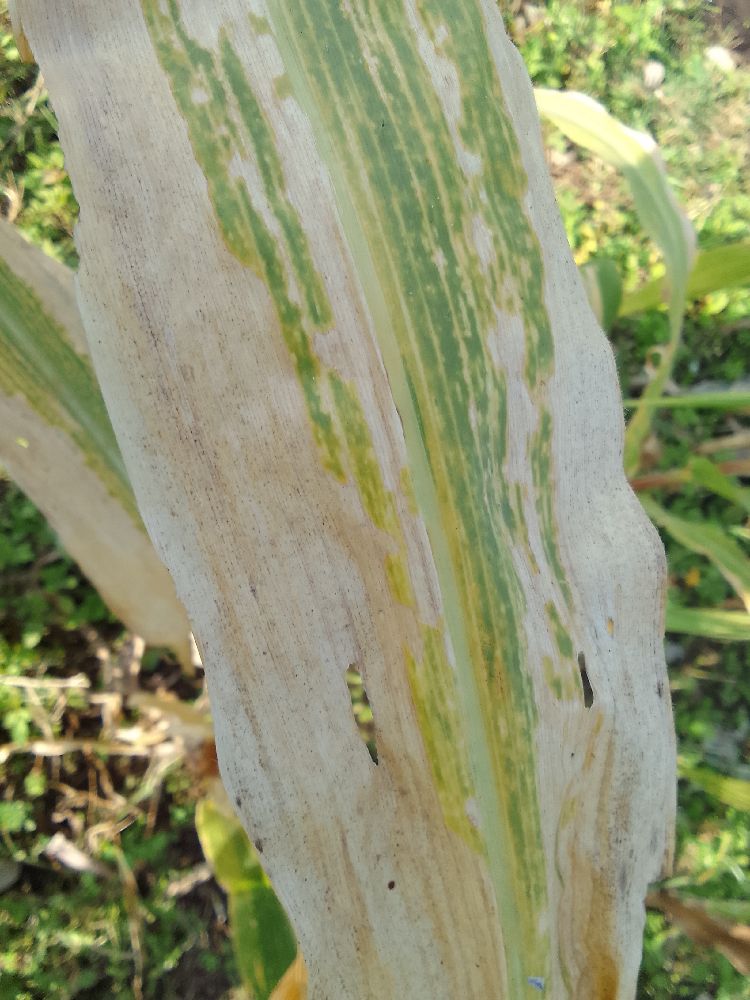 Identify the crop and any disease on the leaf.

maize, maize lethal necrosis
